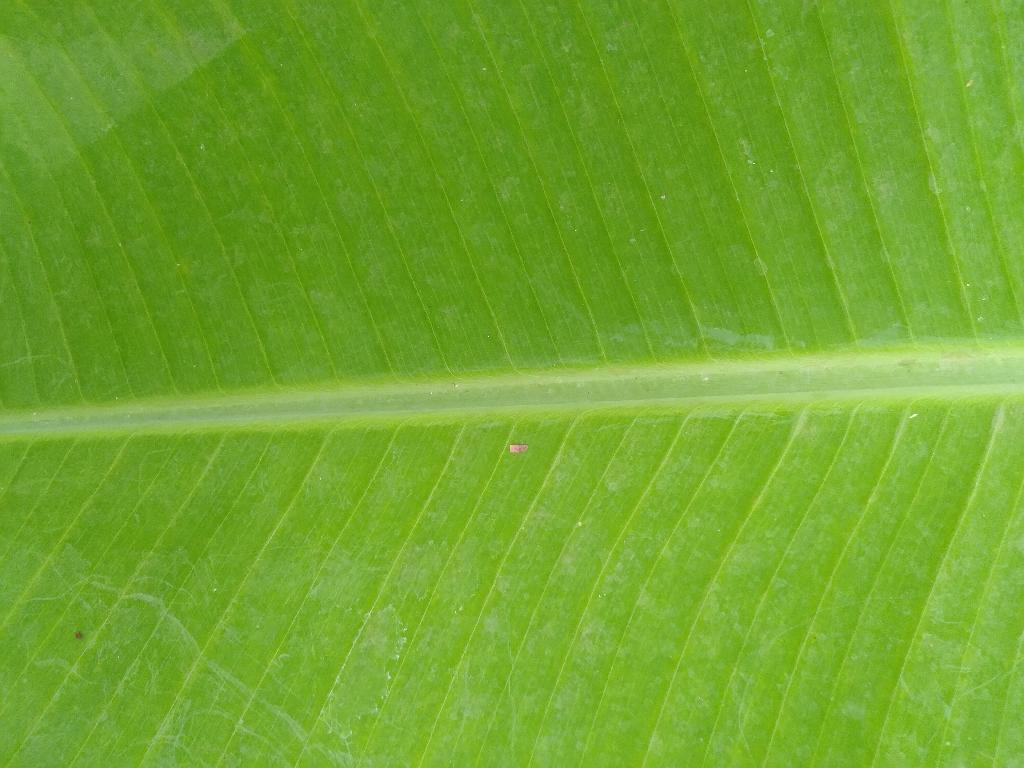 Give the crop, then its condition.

banana, healthy
